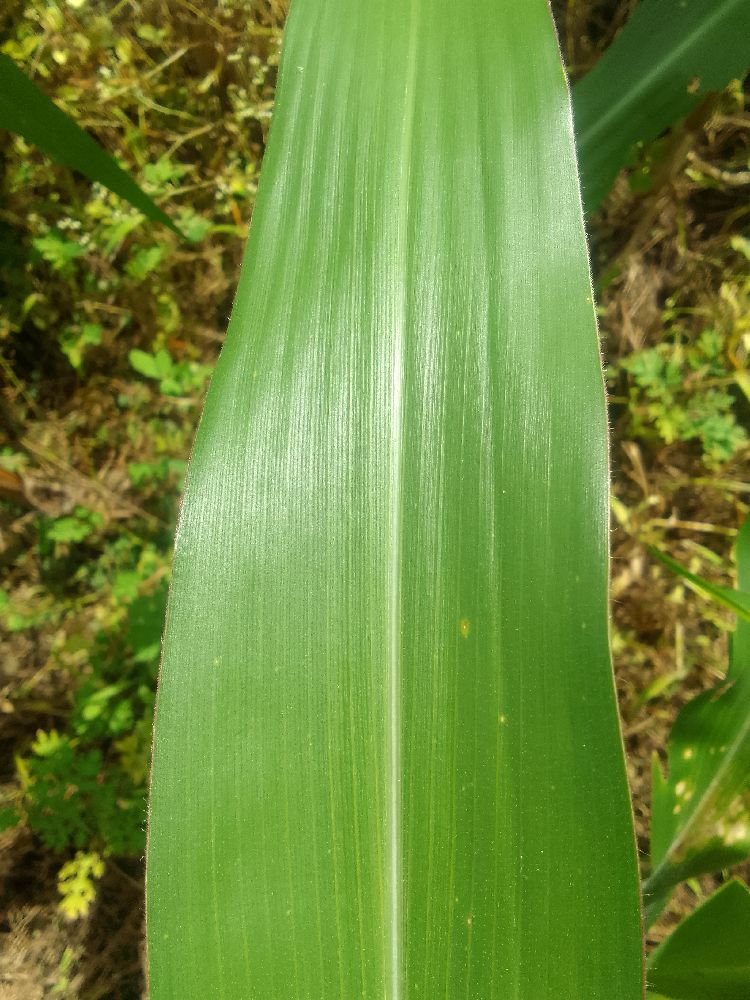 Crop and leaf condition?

maize, healthy
